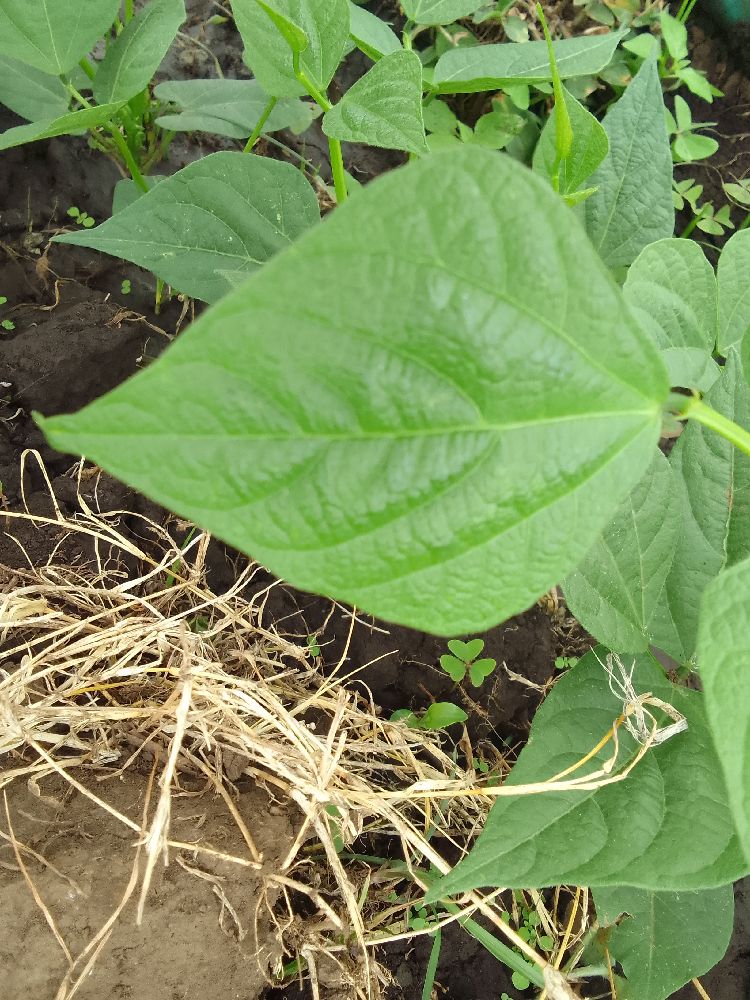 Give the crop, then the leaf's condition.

common bean, healthy
